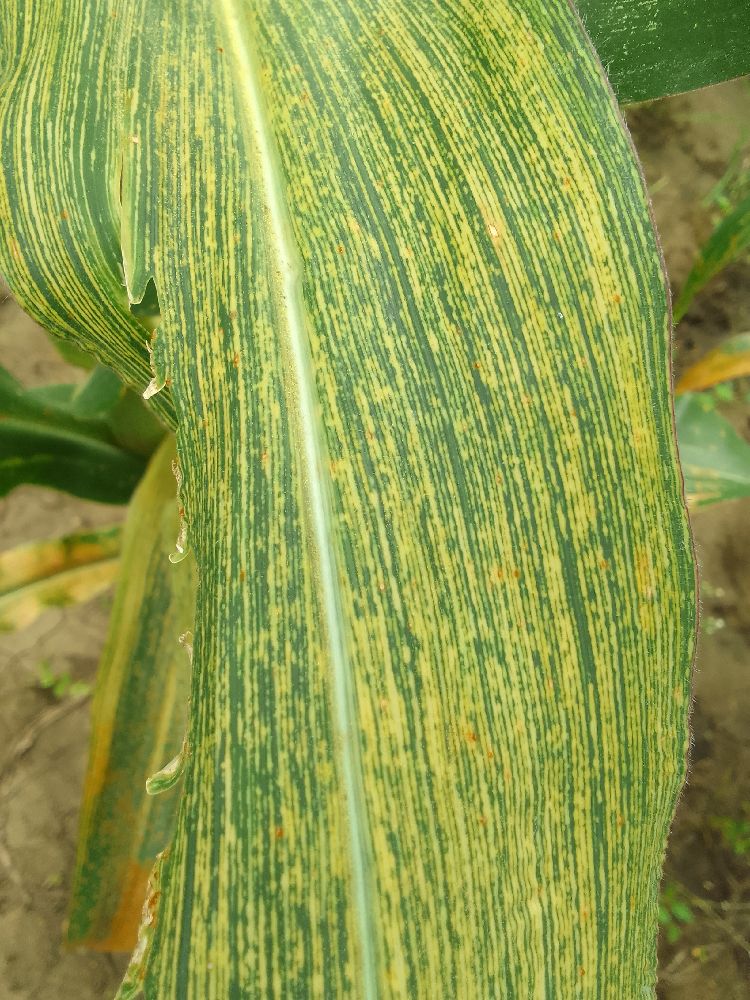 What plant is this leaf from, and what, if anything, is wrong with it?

maize, maize streak virus
